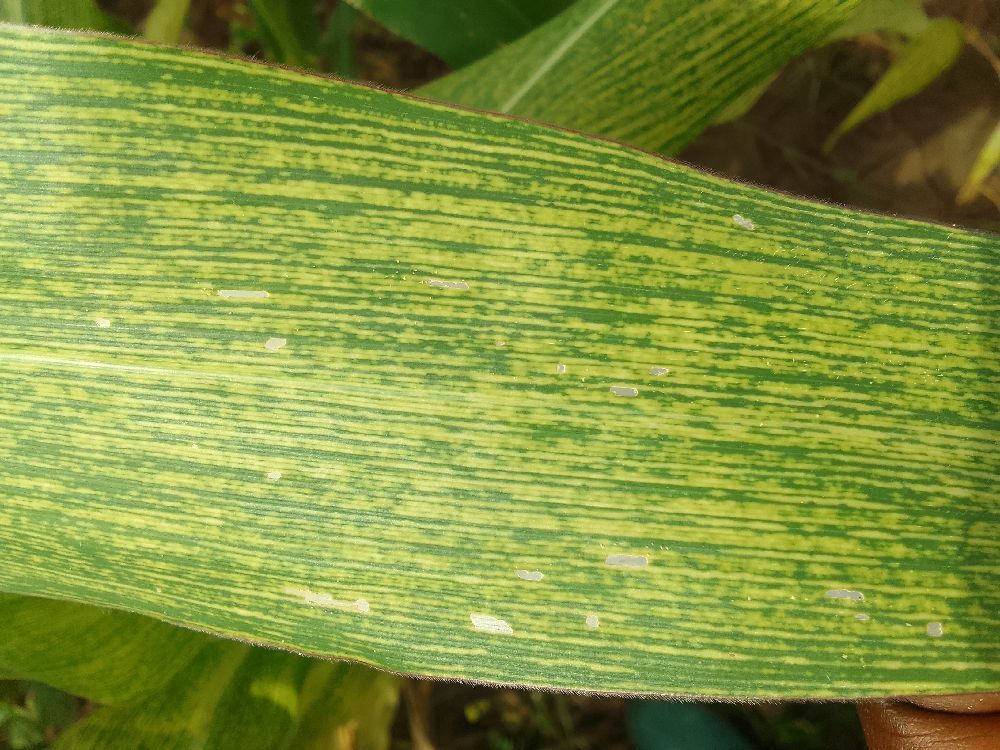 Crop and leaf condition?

maize, maize streak virus
